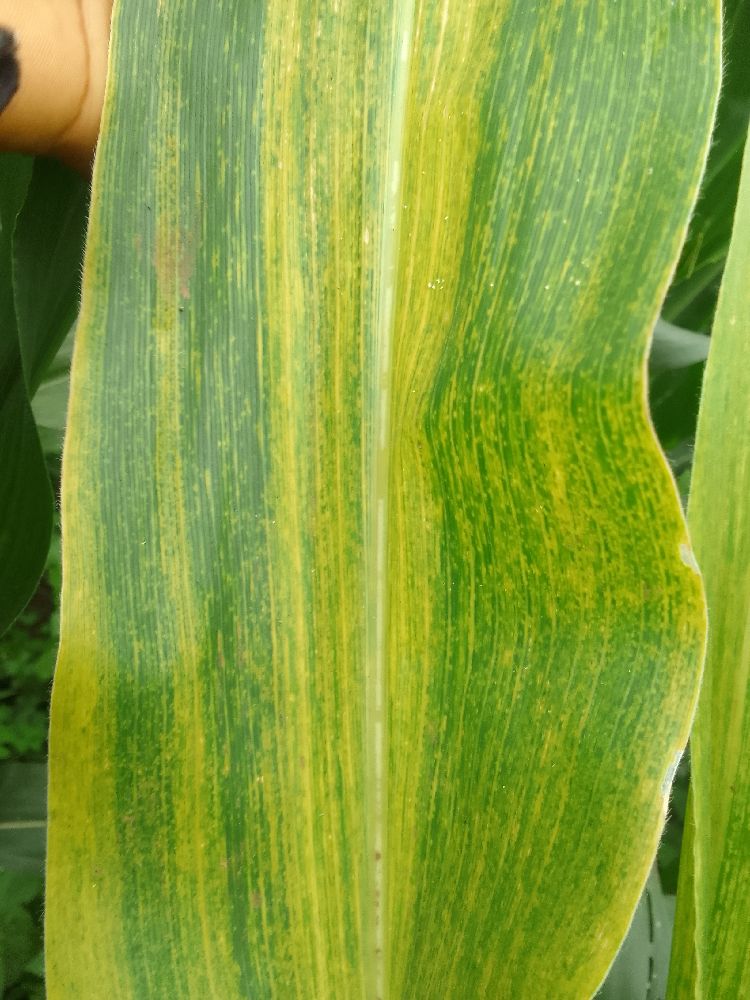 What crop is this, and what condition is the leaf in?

maize, maize lethal necrosis
